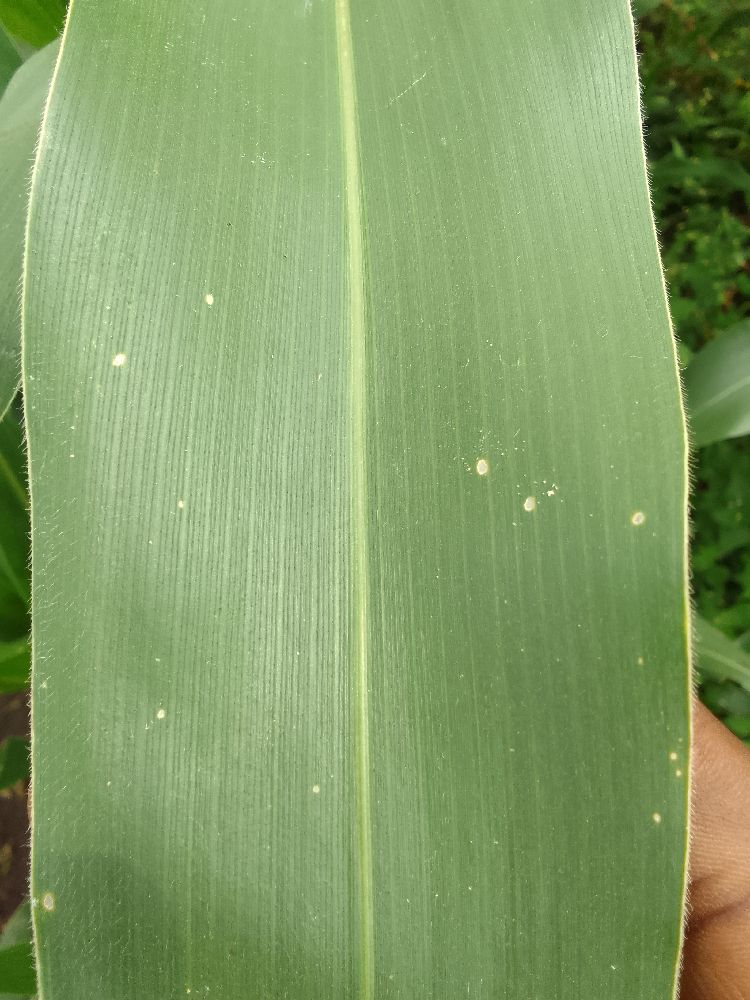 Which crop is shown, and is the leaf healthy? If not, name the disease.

maize, healthy
